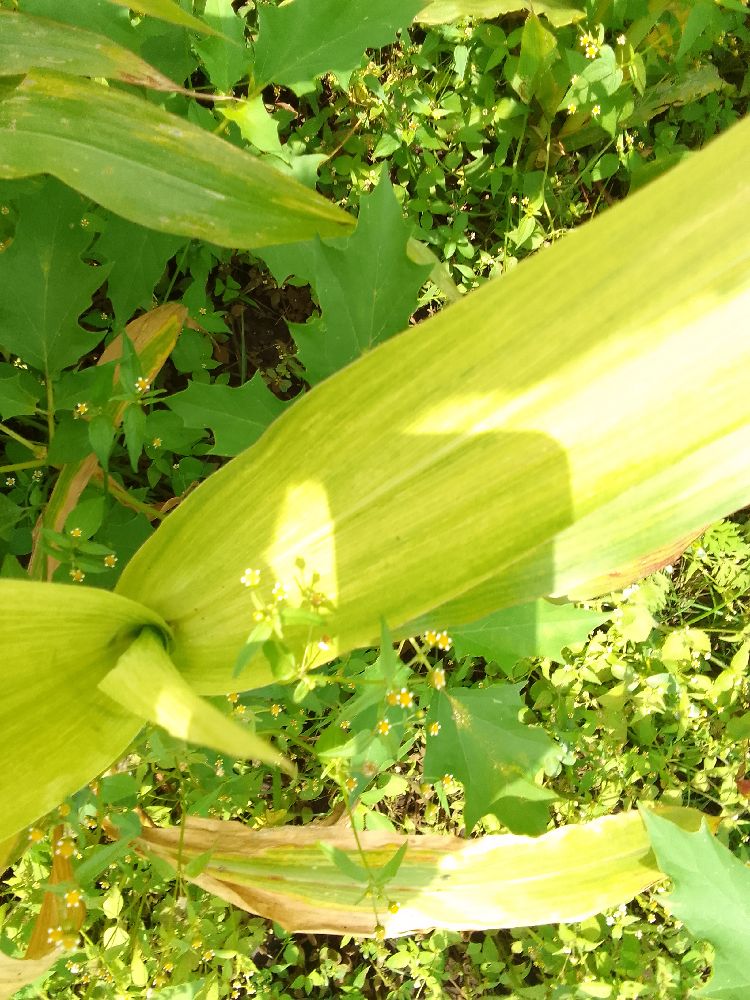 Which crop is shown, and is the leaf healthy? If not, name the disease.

maize, maize lethal necrosis
